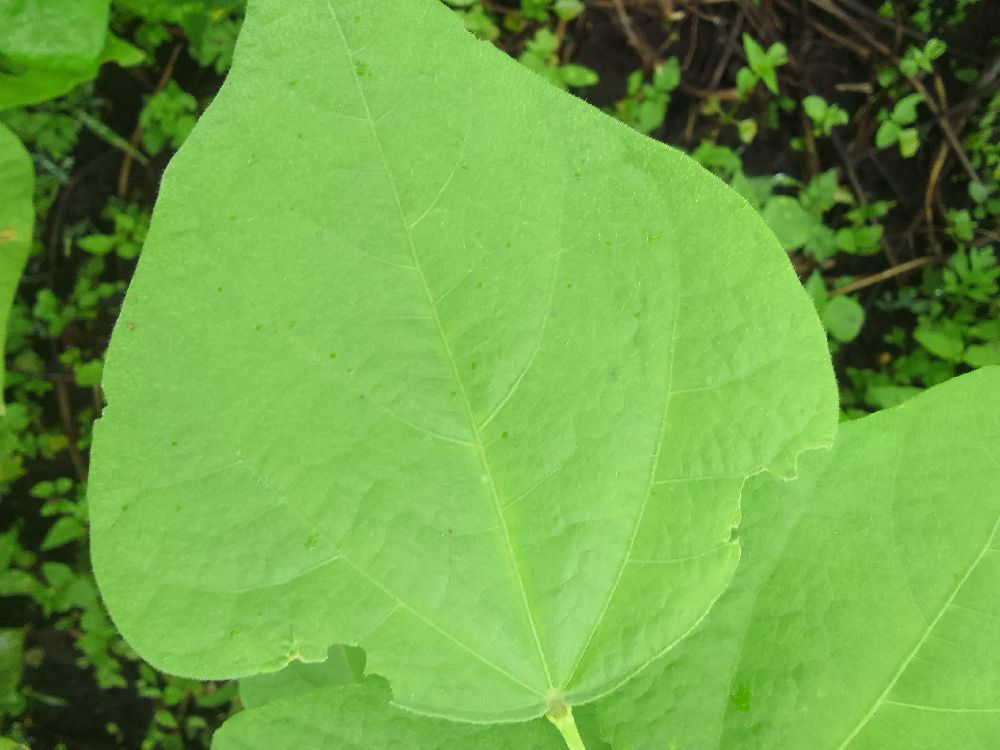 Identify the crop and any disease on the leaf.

common bean, healthy
